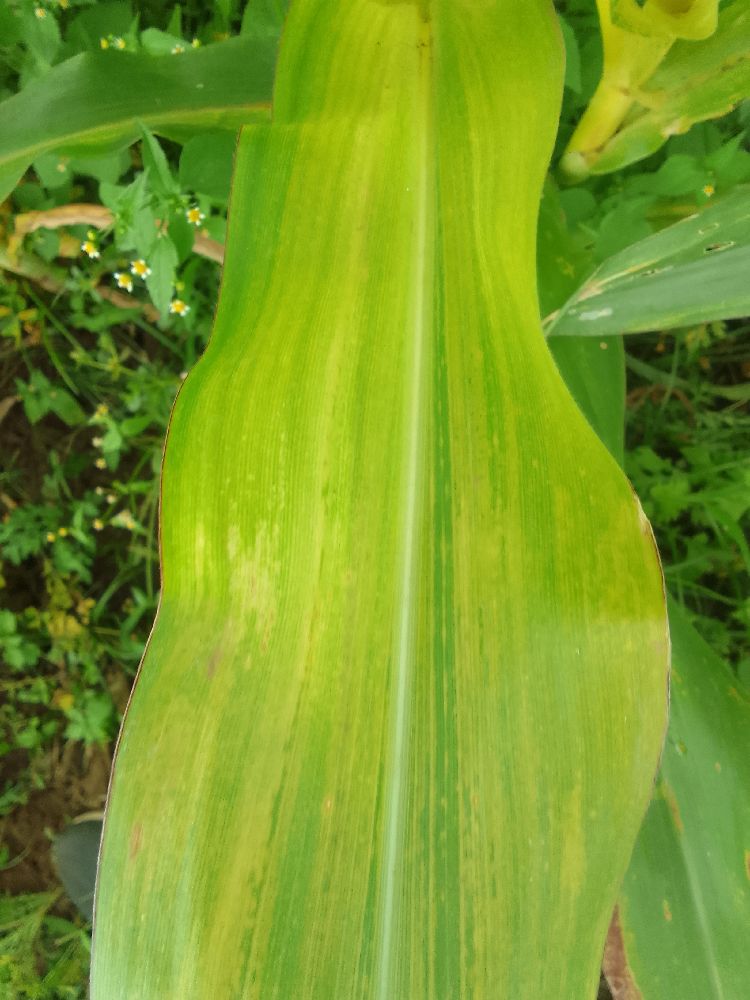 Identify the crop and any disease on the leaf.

maize, maize lethal necrosis
